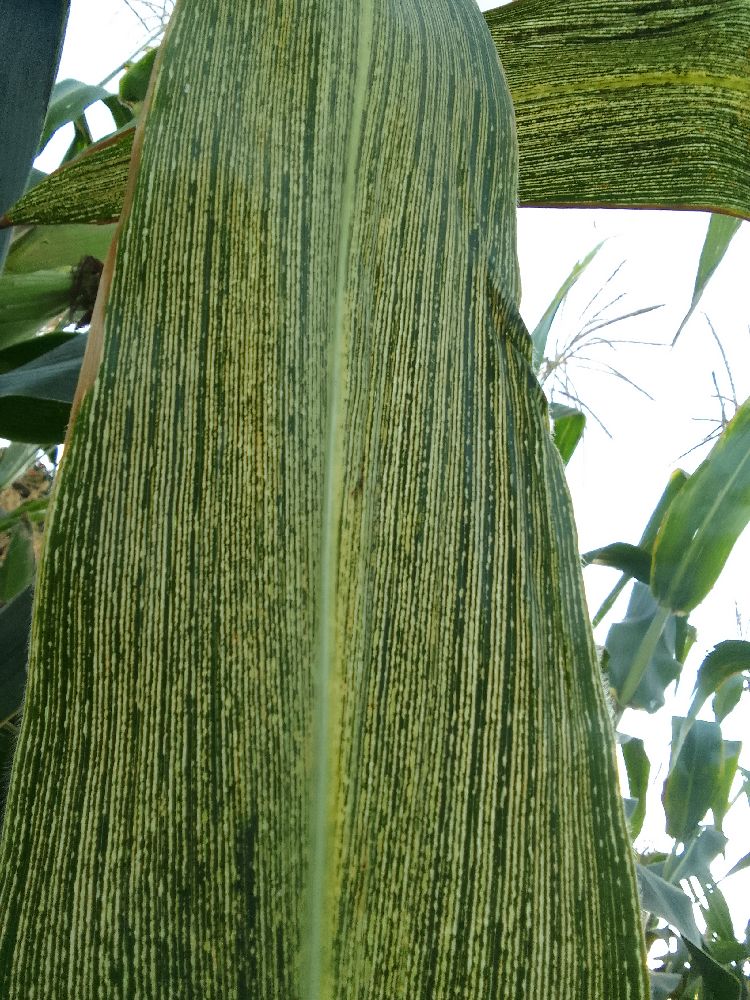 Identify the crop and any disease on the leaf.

maize, maize streak virus
